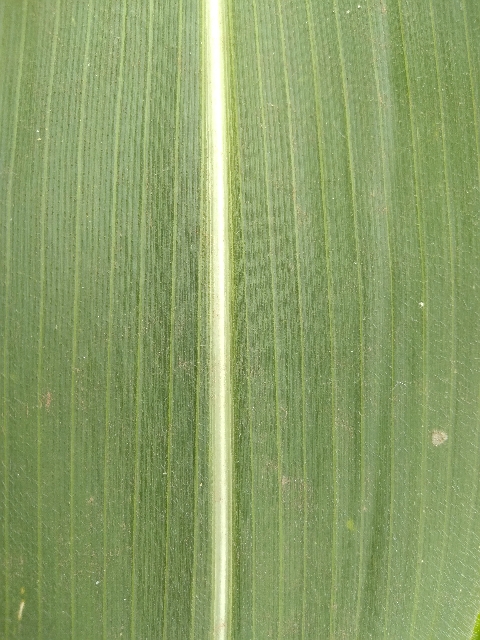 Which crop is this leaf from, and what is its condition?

maize, healthy
